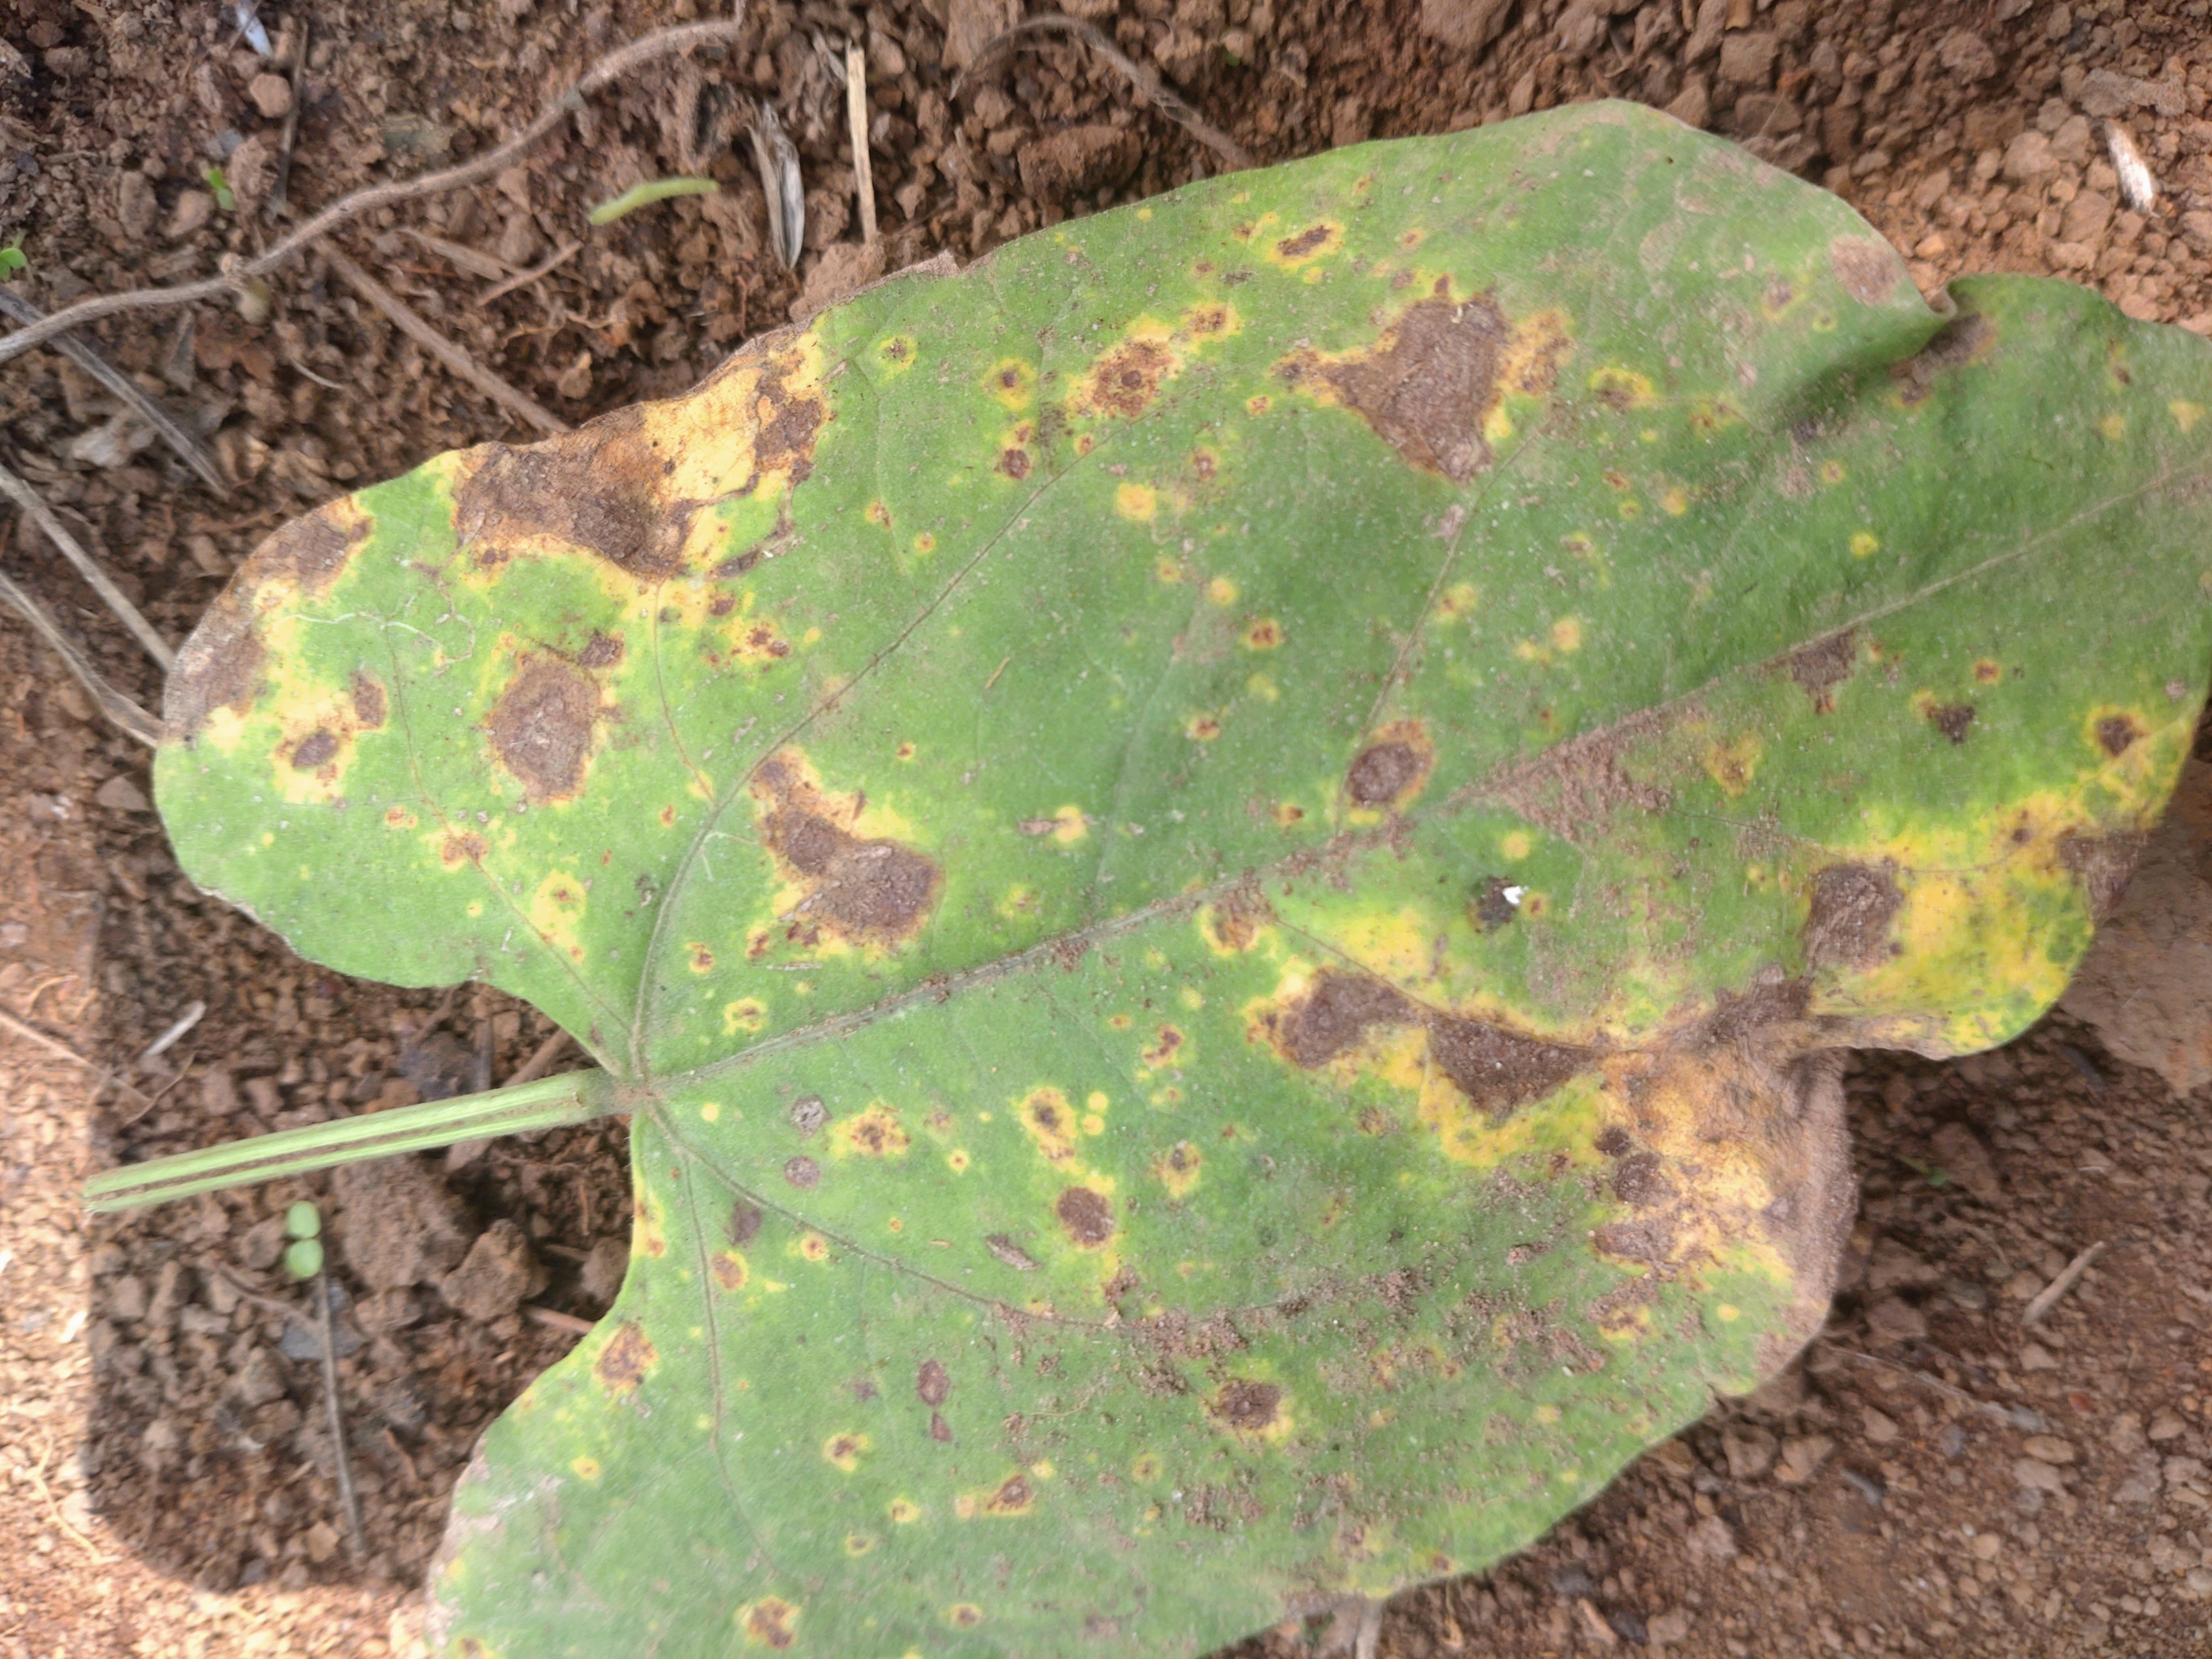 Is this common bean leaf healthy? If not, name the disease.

rust
